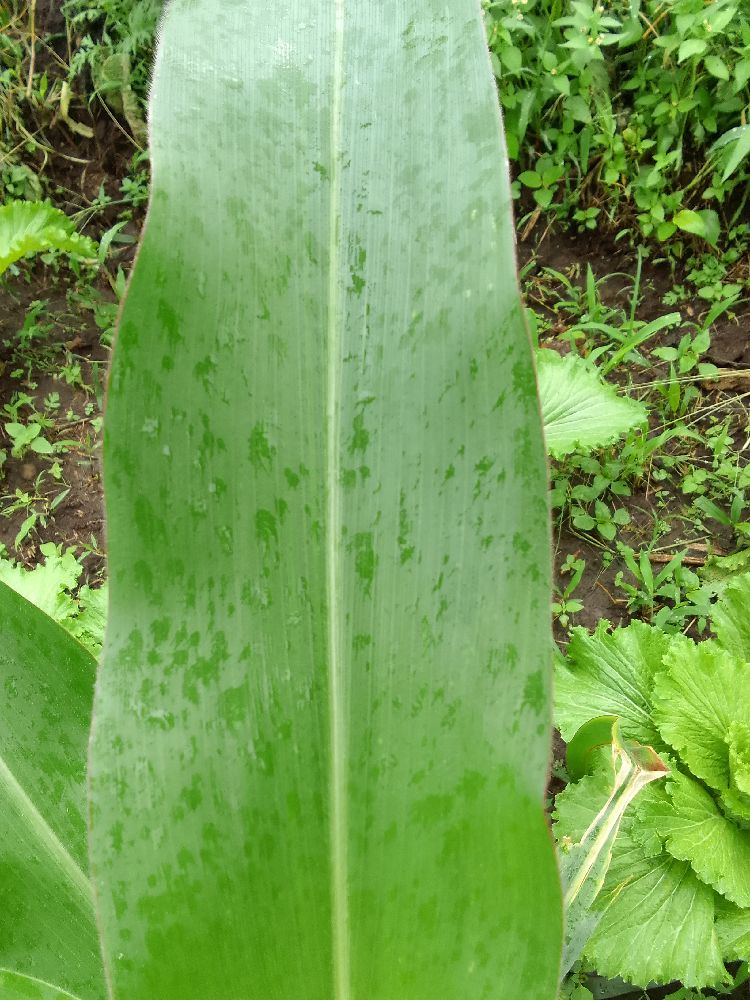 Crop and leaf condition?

maize, healthy
